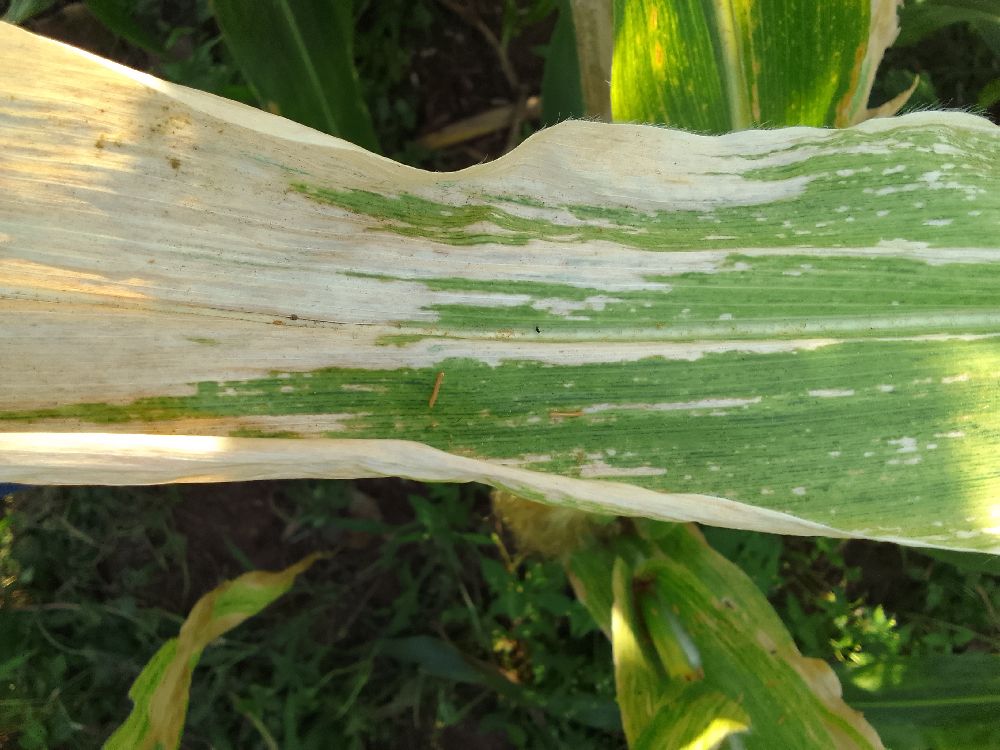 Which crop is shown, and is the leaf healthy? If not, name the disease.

maize, maize lethal necrosis
